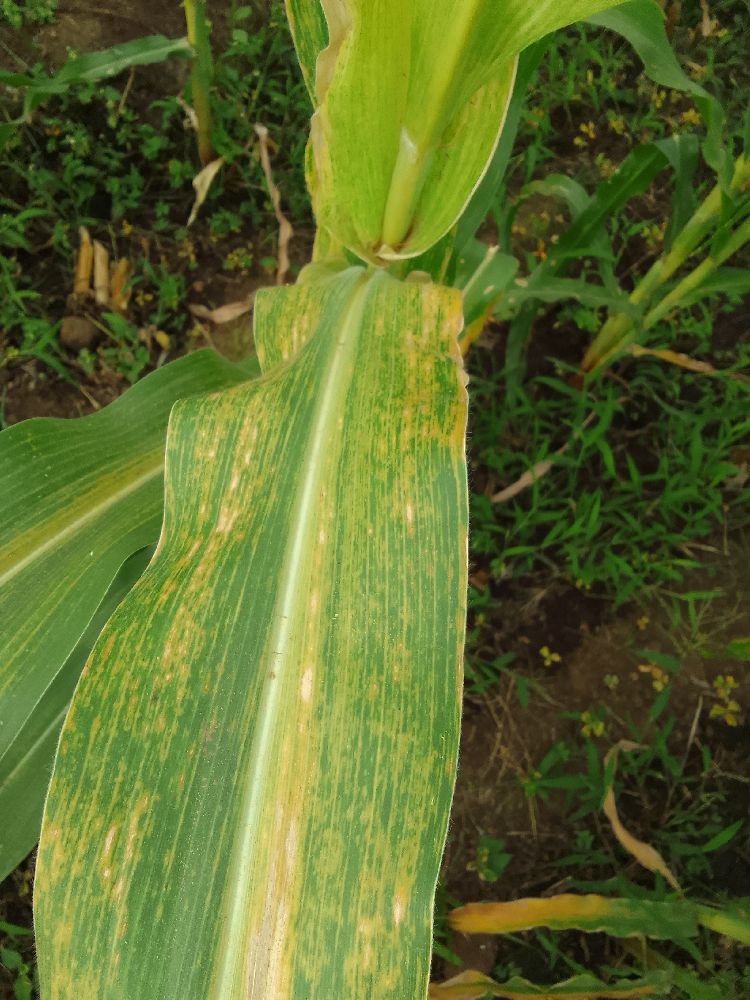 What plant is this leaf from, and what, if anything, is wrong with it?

maize, maize lethal necrosis
